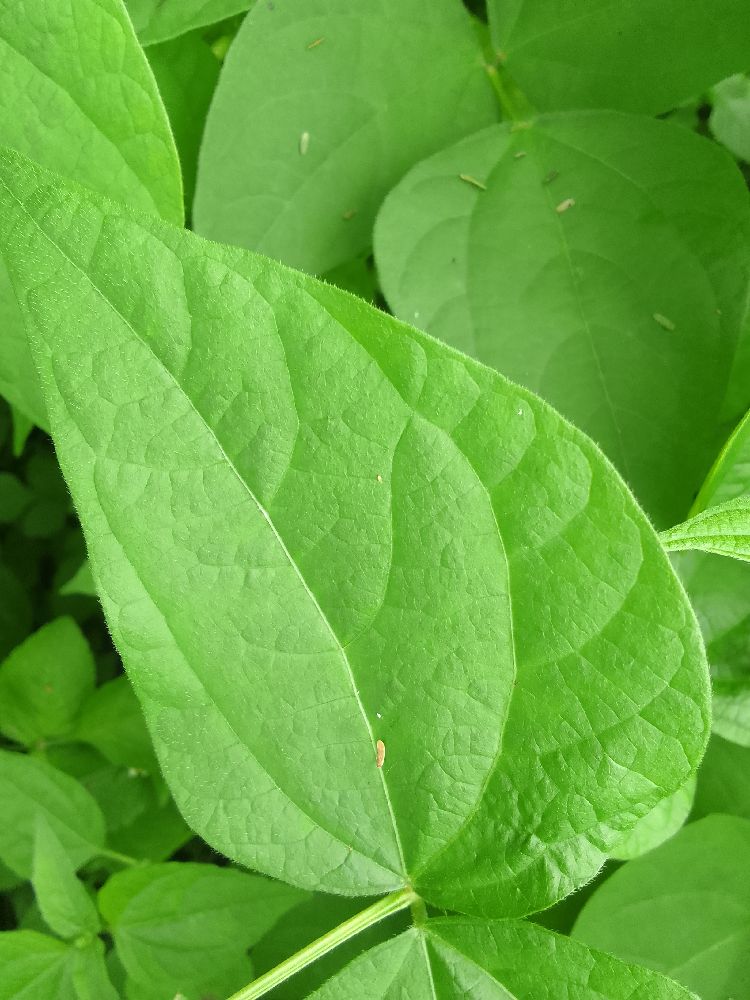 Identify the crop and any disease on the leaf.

common bean, healthy
